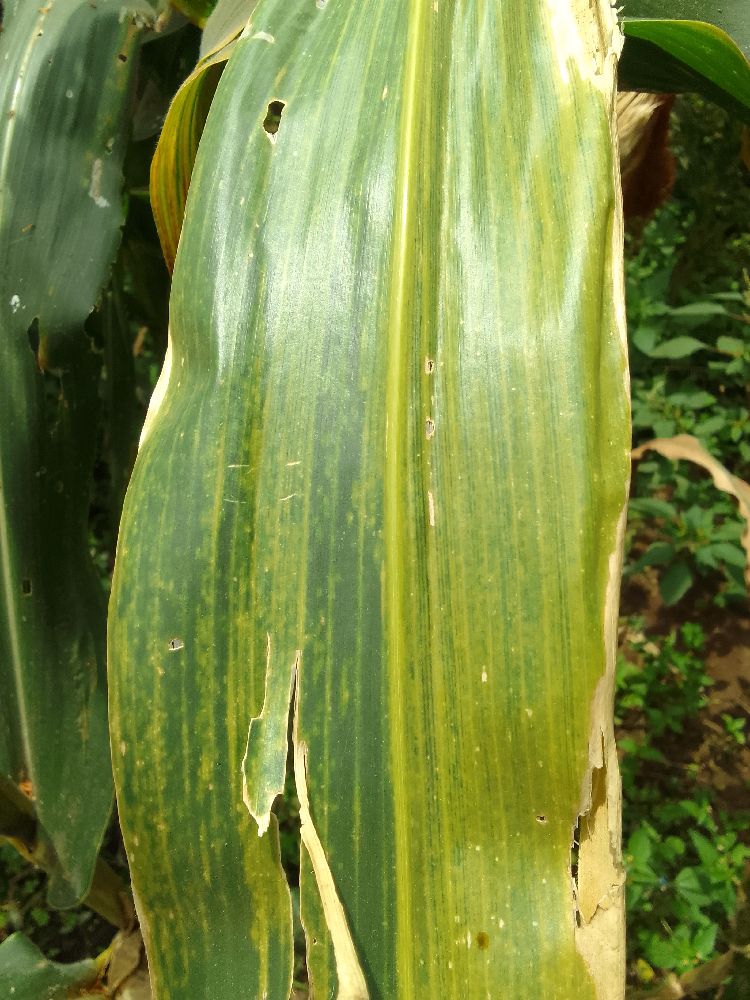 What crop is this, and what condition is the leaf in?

maize, maize lethal necrosis
